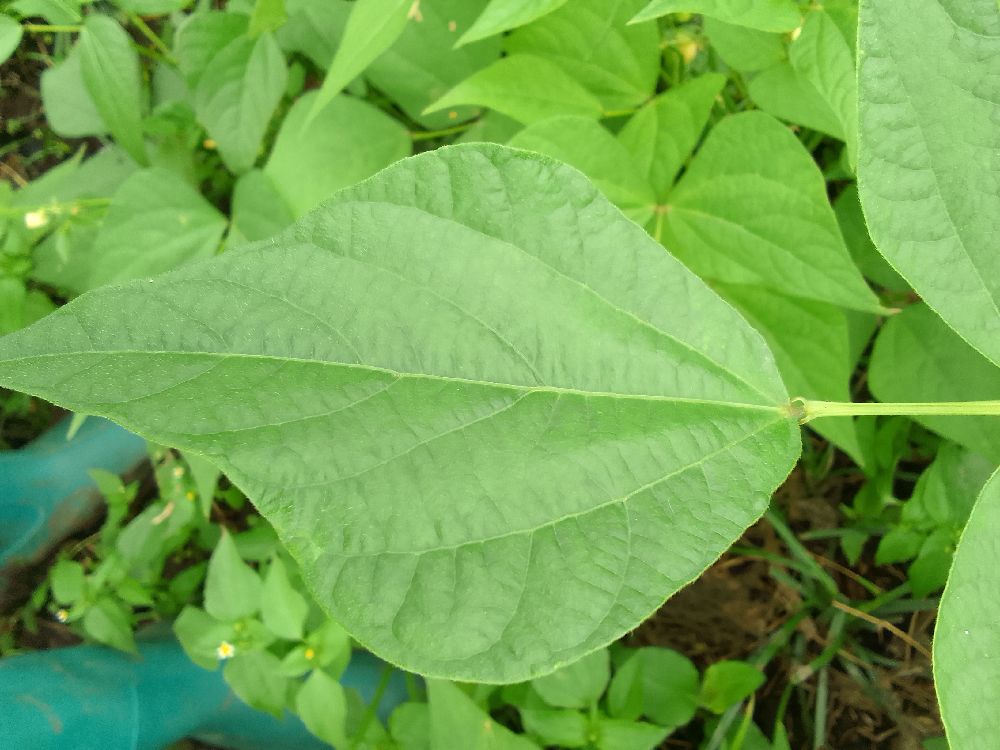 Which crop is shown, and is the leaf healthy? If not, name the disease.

common bean, healthy
